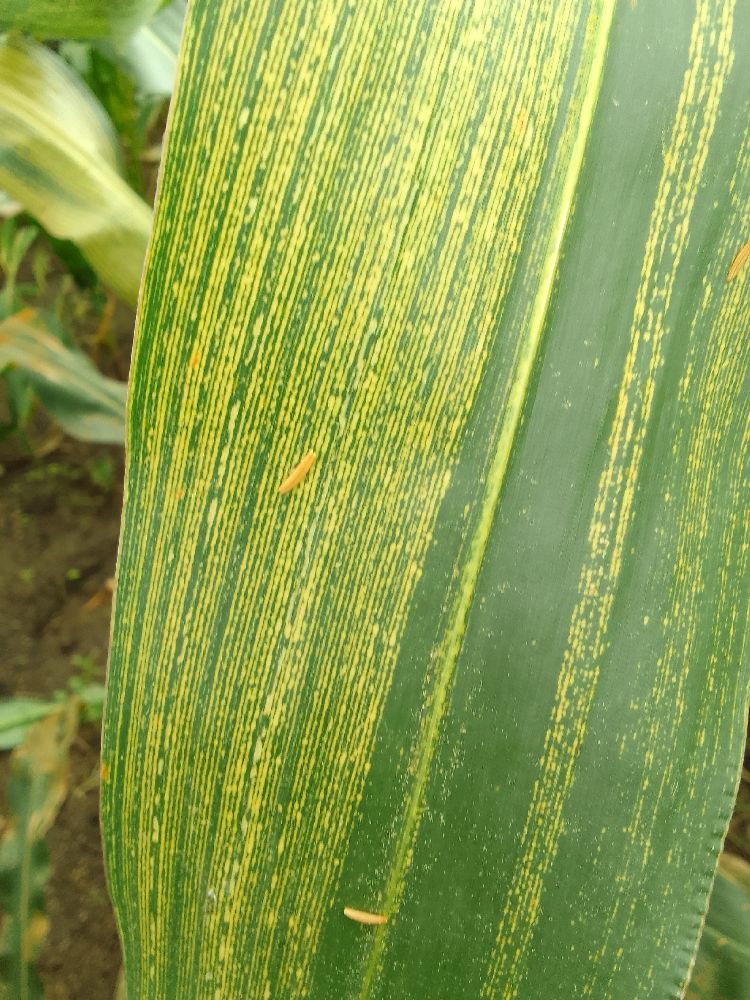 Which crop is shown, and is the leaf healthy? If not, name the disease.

maize, maize streak virus
